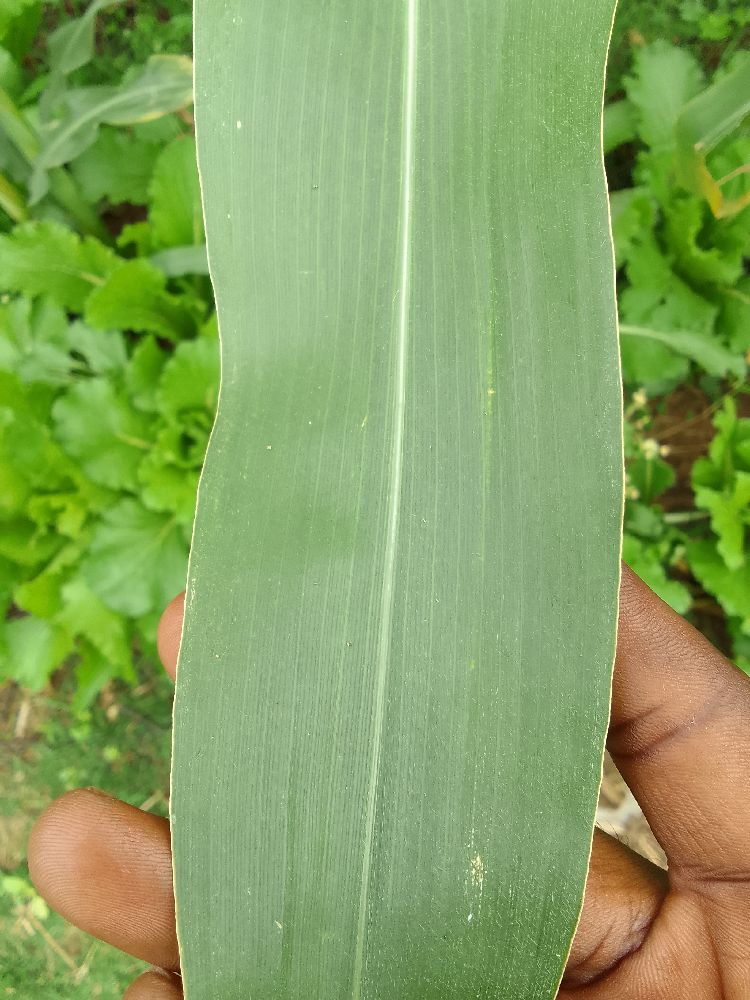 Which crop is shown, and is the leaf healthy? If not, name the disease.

maize, healthy
